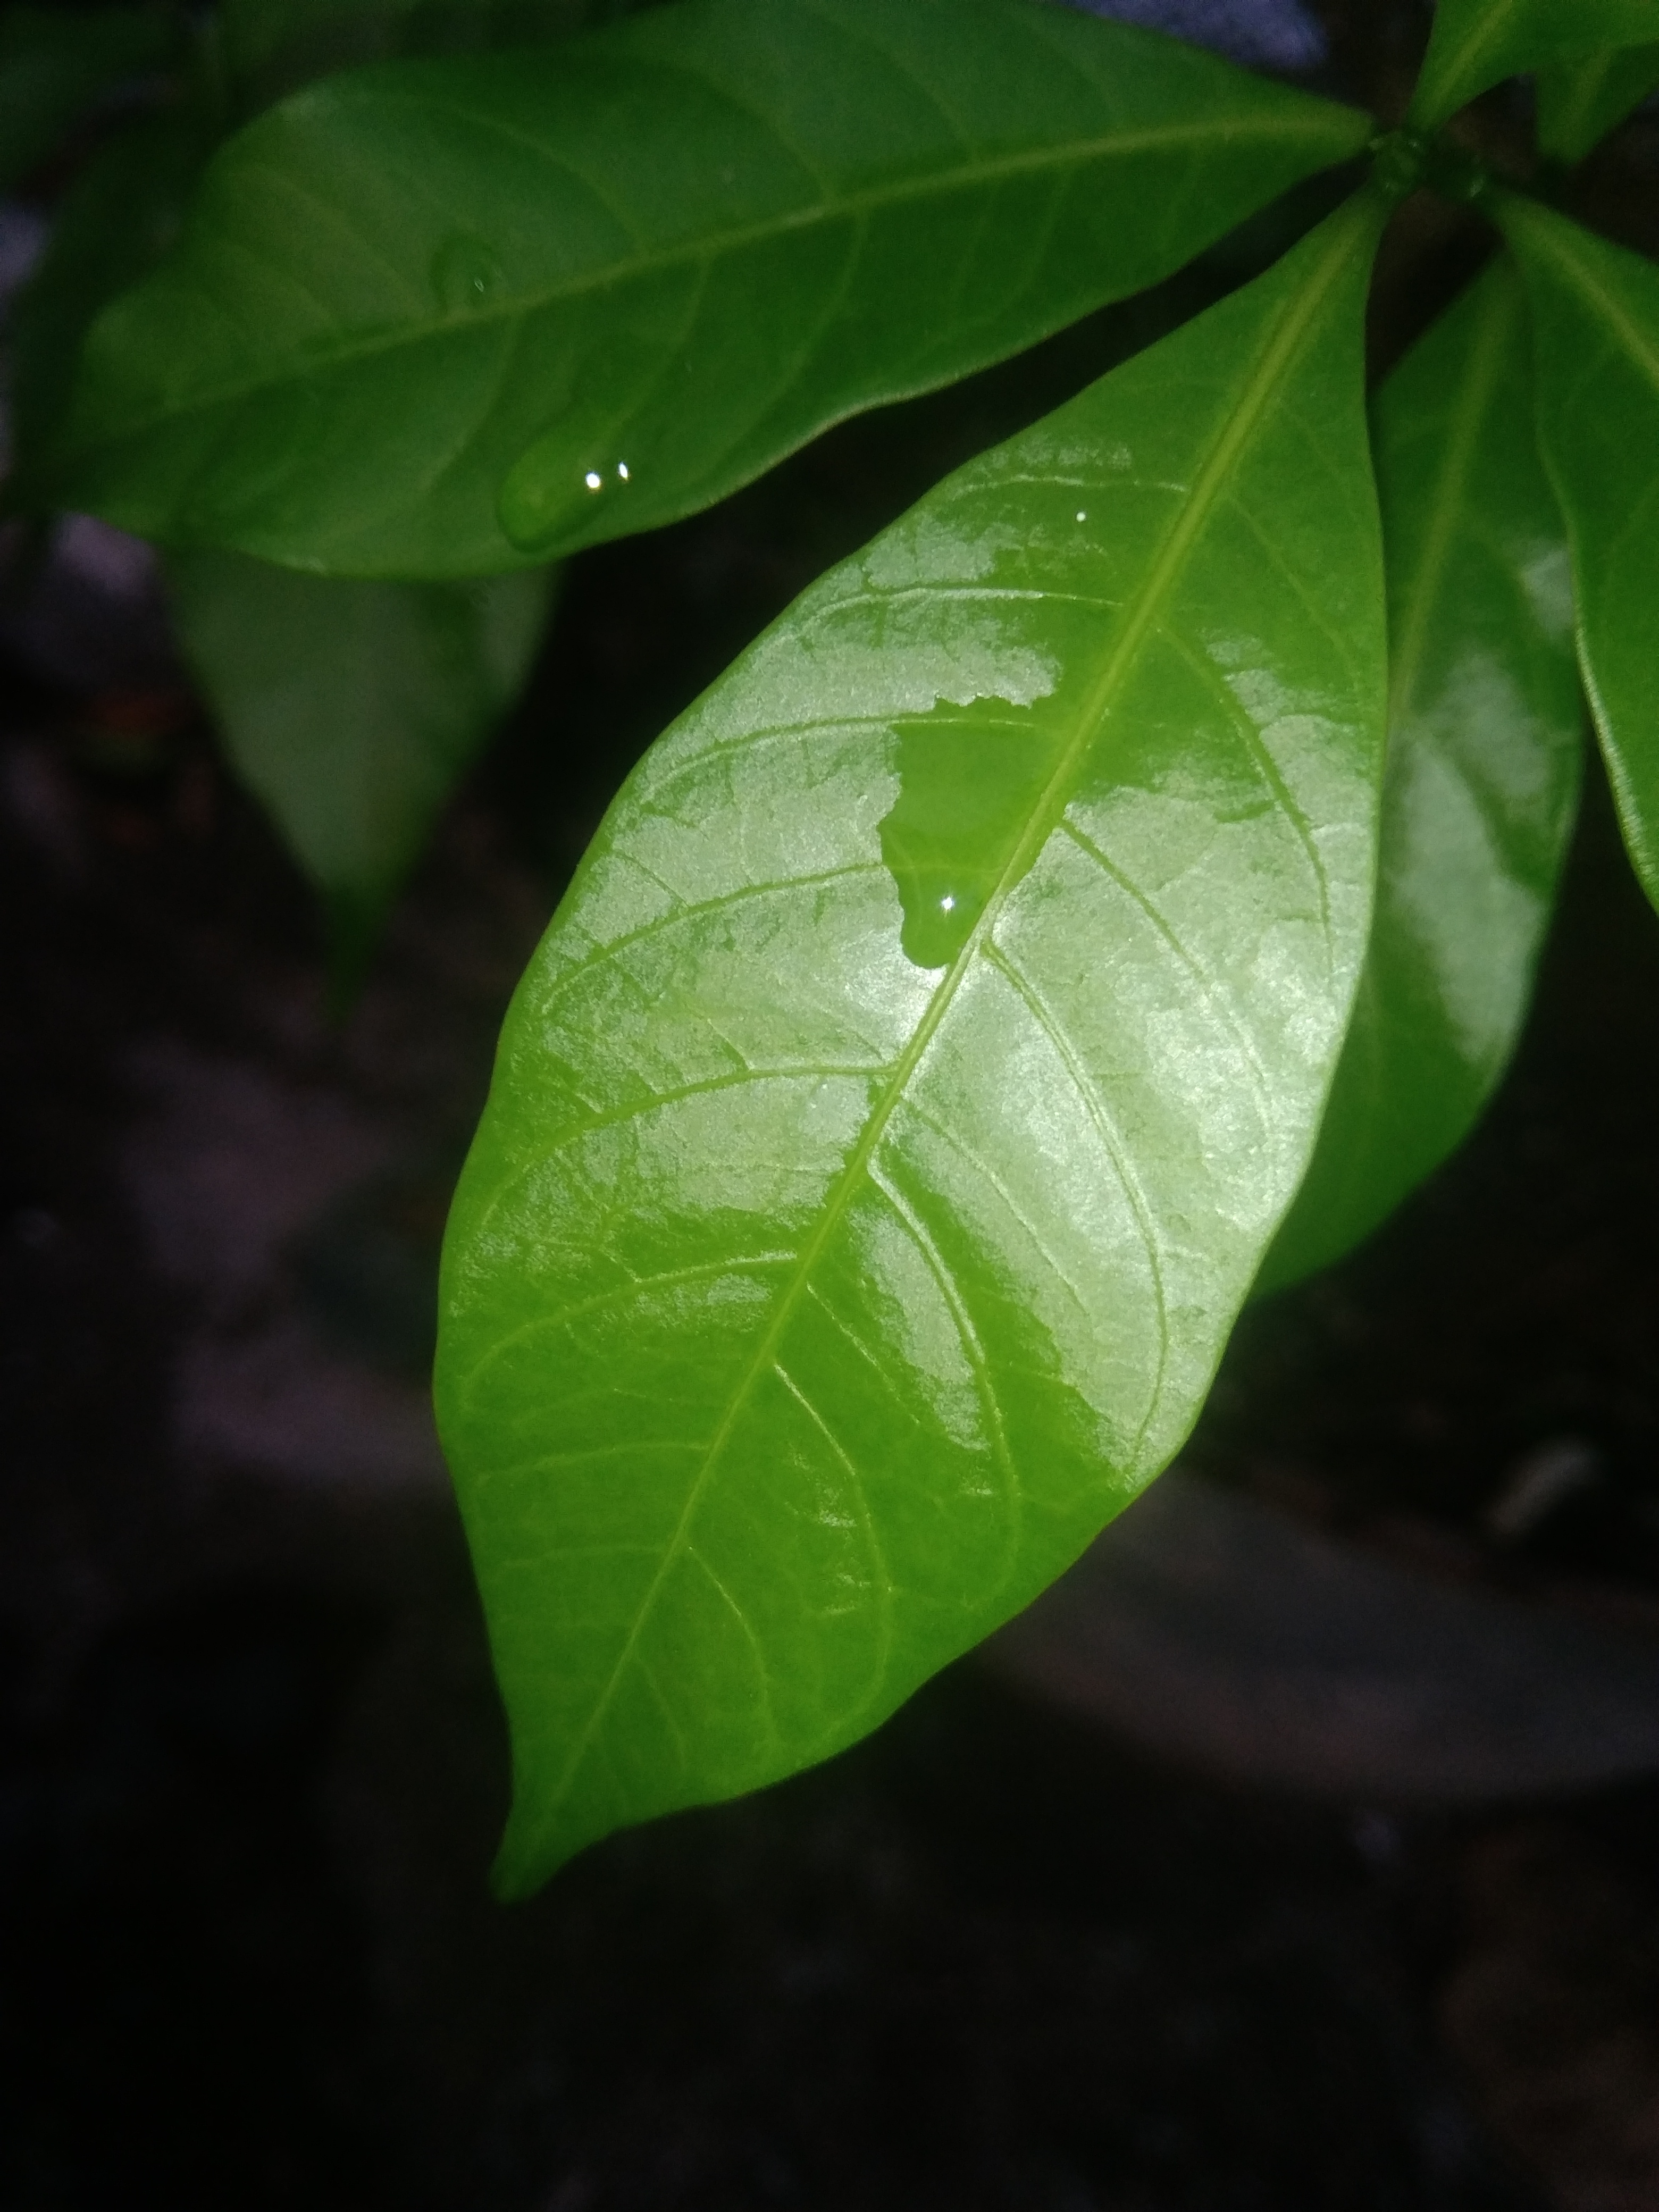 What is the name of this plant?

togor
